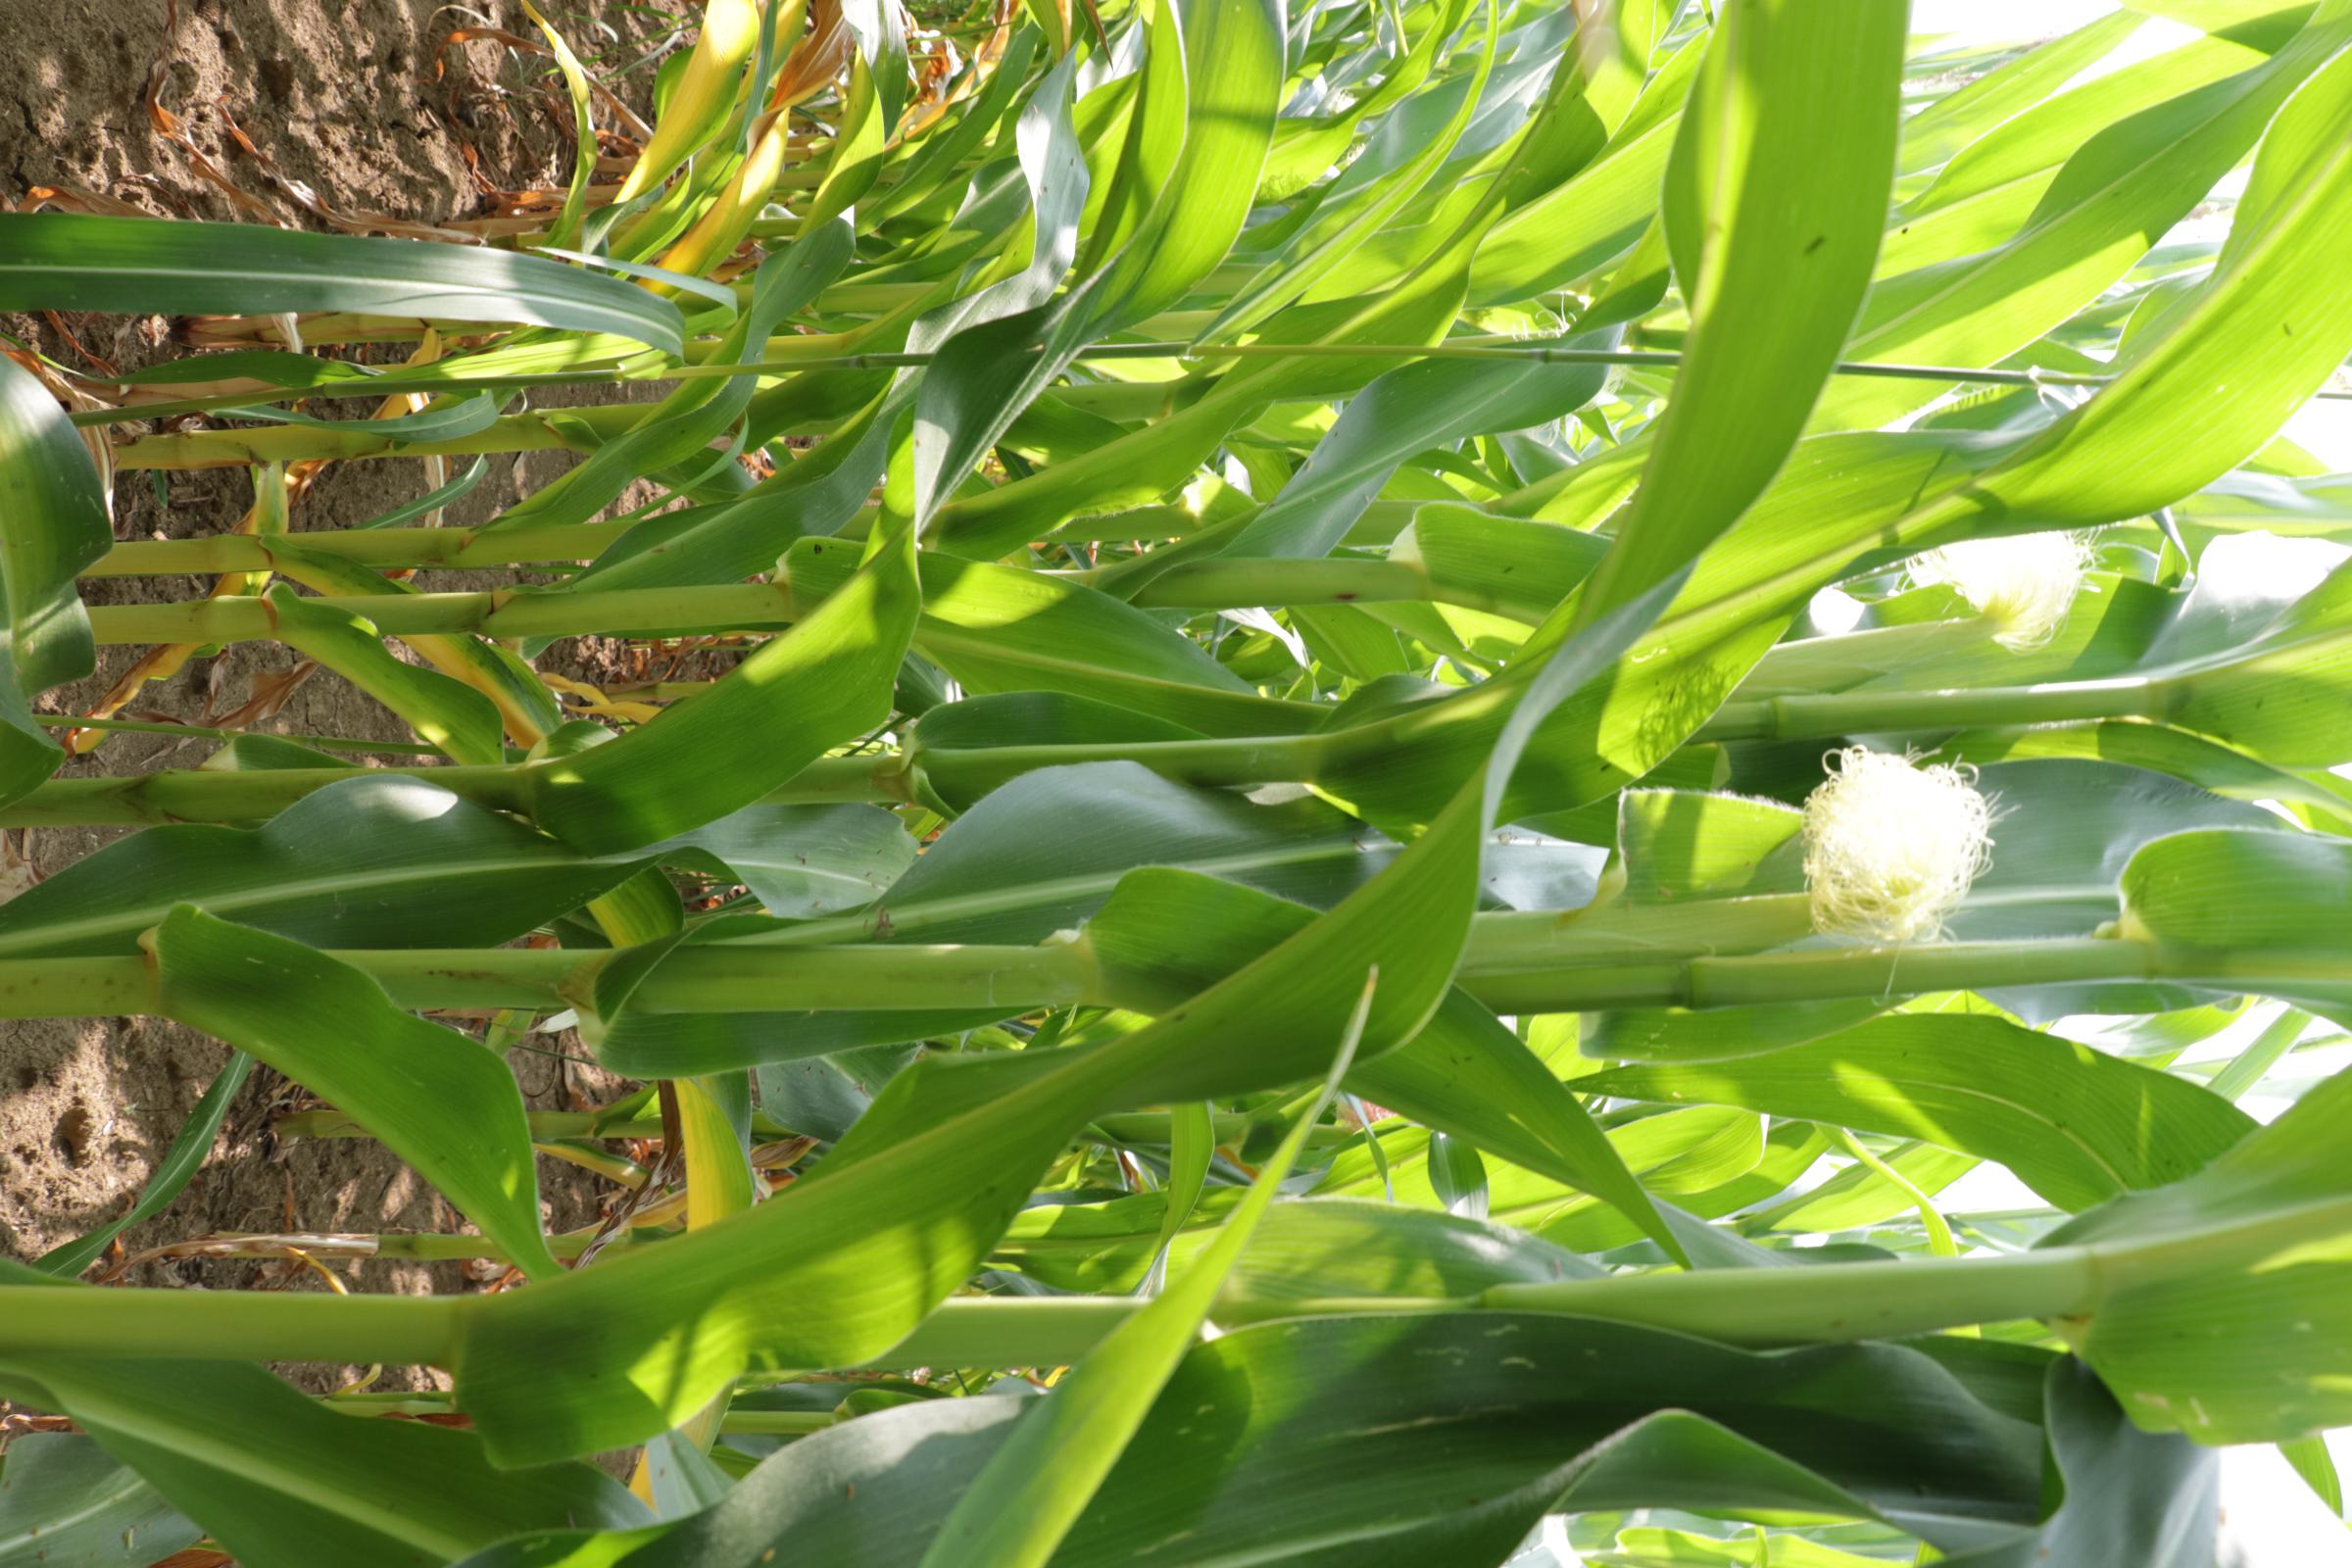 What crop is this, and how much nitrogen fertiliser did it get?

maize, no added nitrogen
